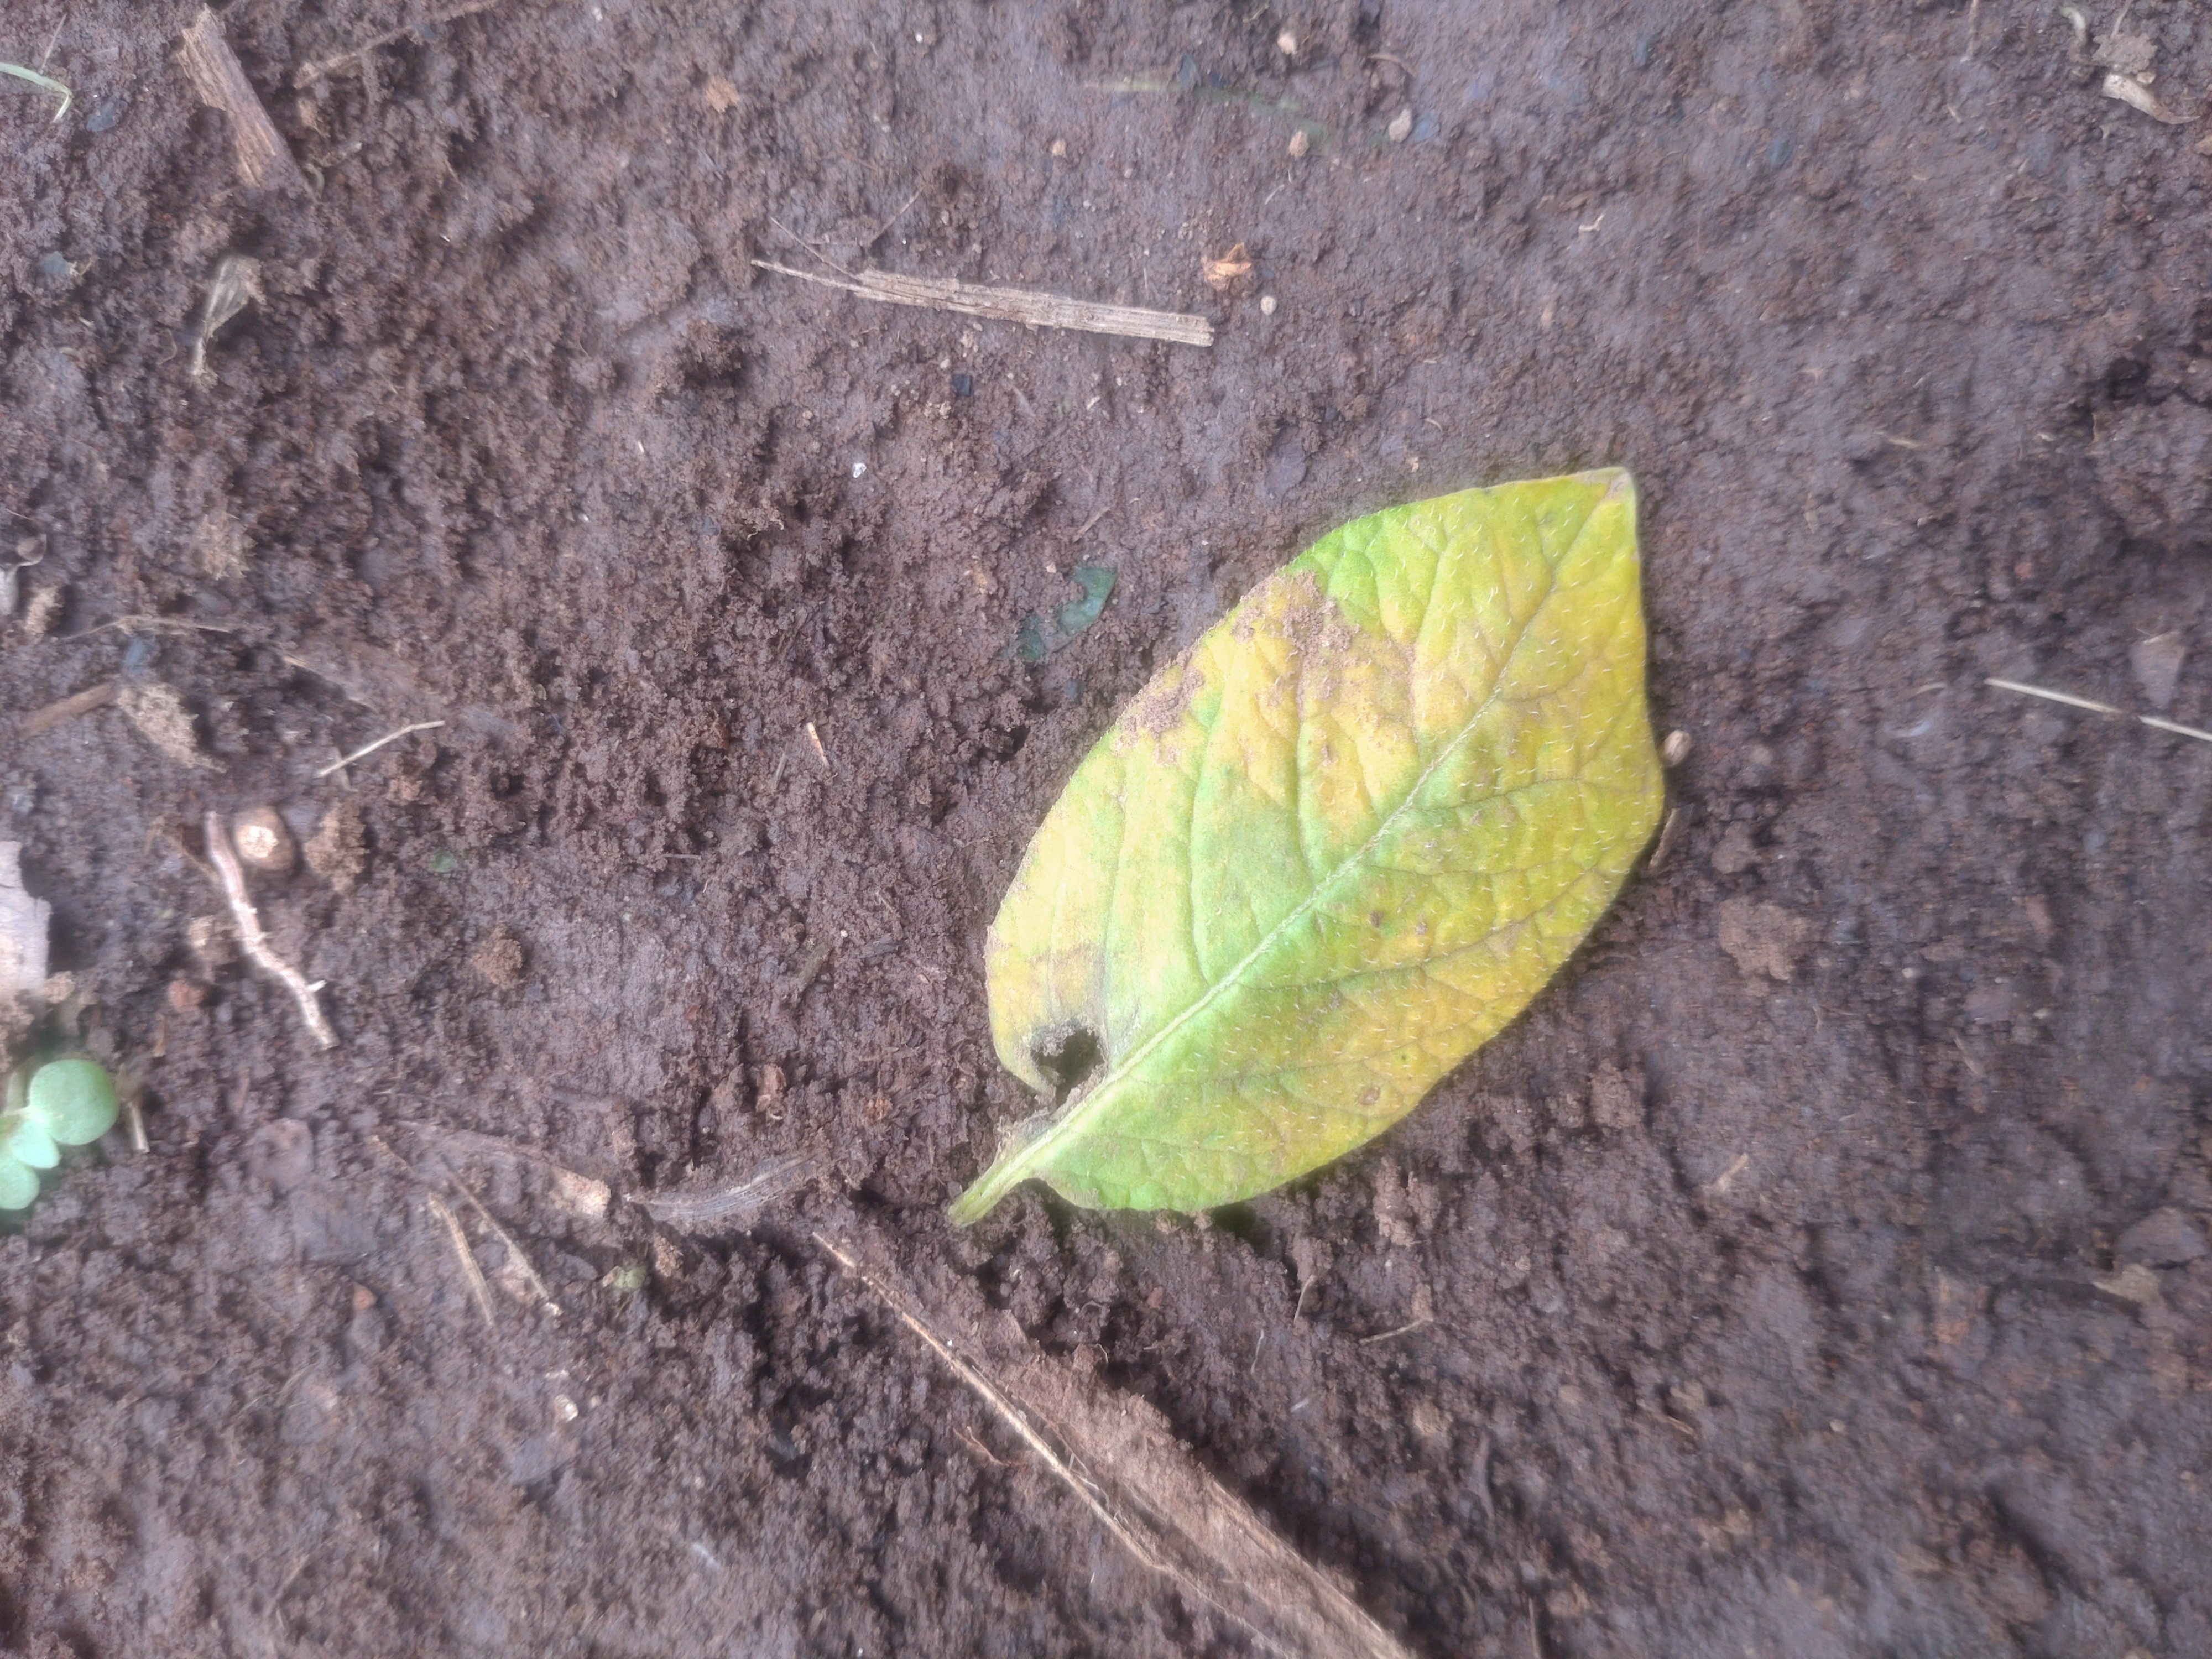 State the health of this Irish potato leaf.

late blight
